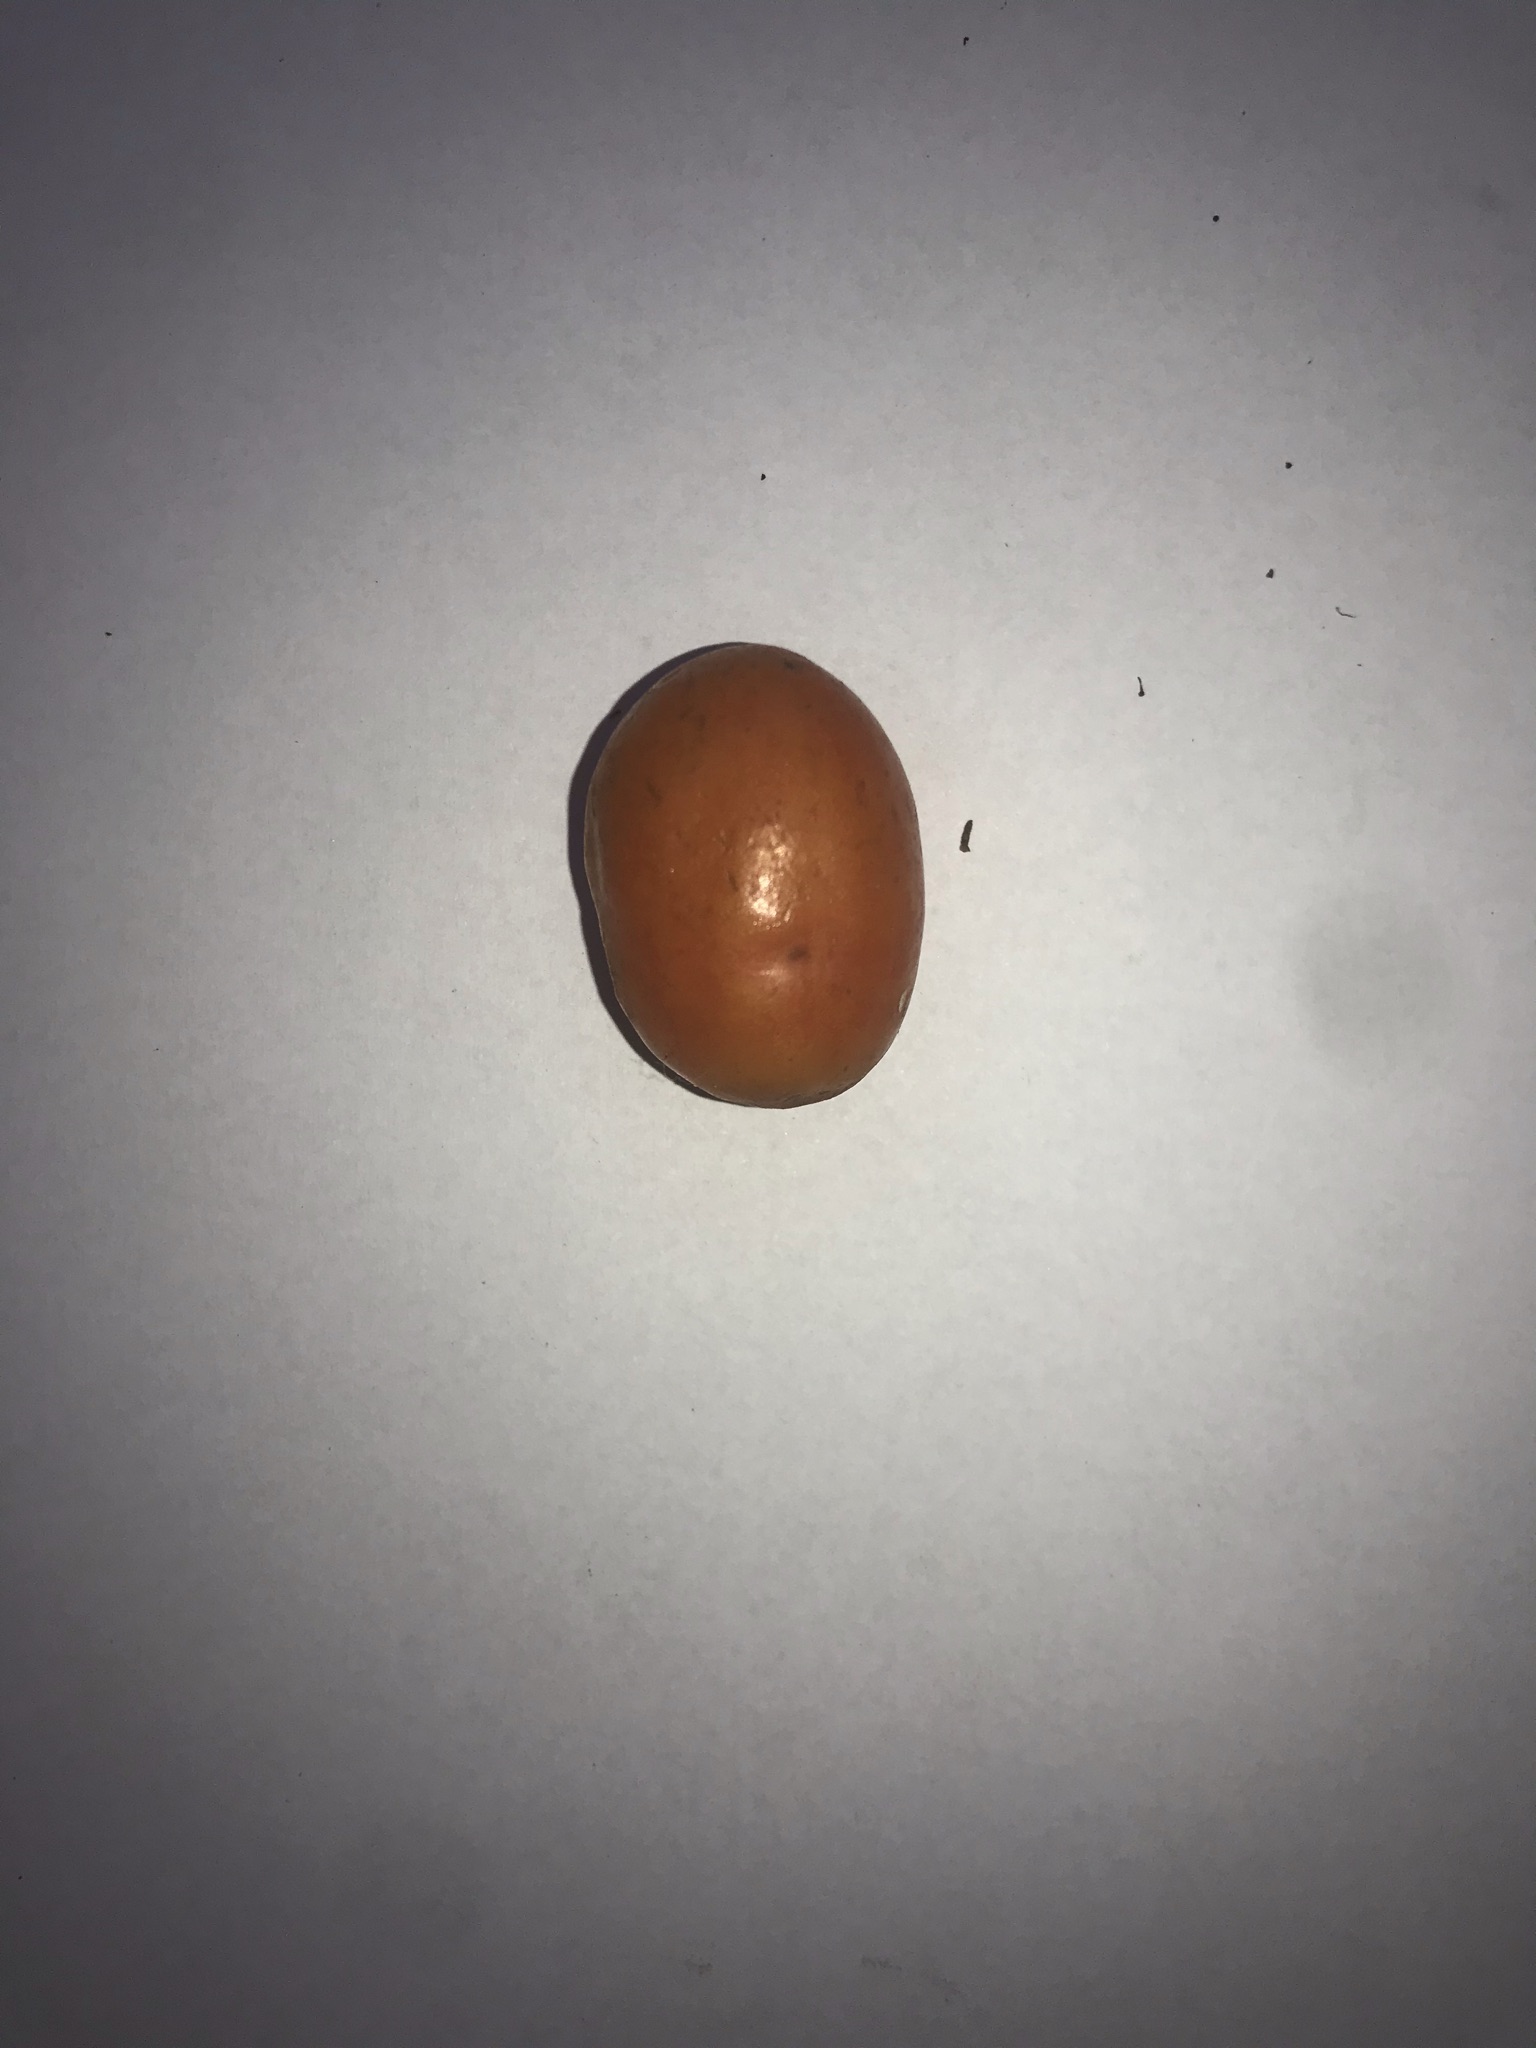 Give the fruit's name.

siriguela
